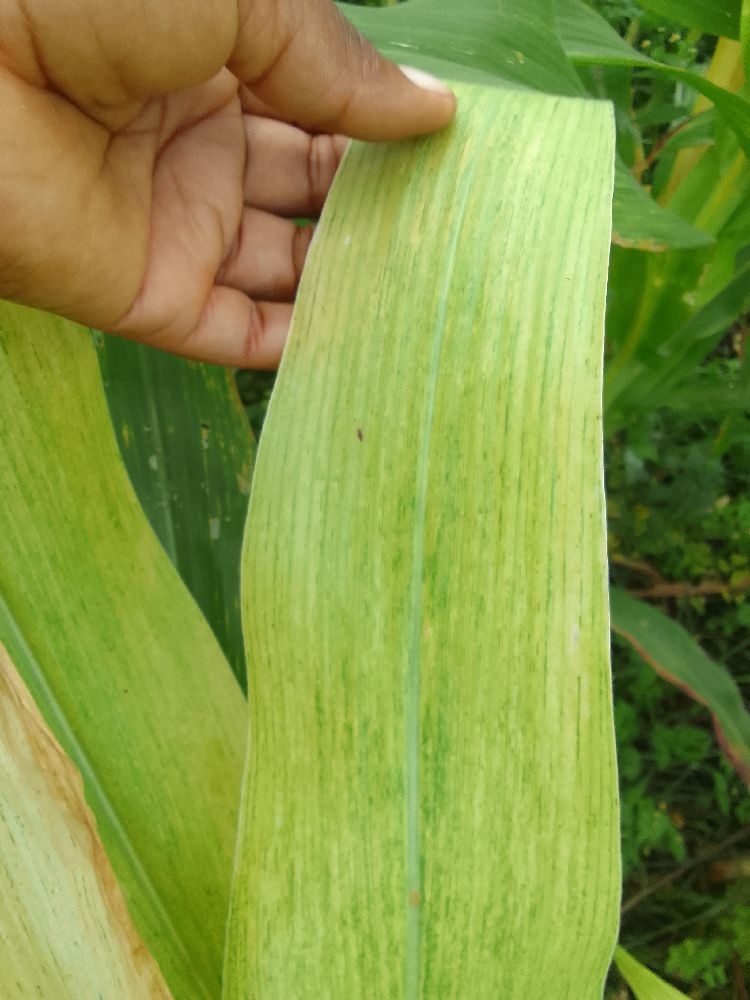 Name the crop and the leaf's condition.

maize, maize lethal necrosis
